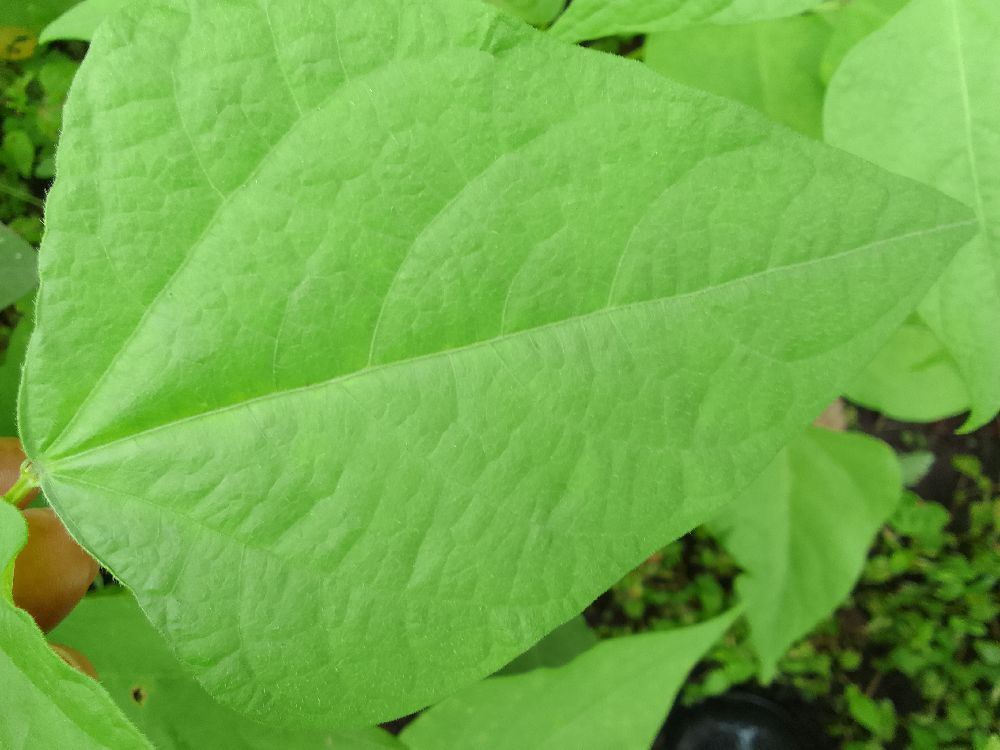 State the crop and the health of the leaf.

common bean, healthy
